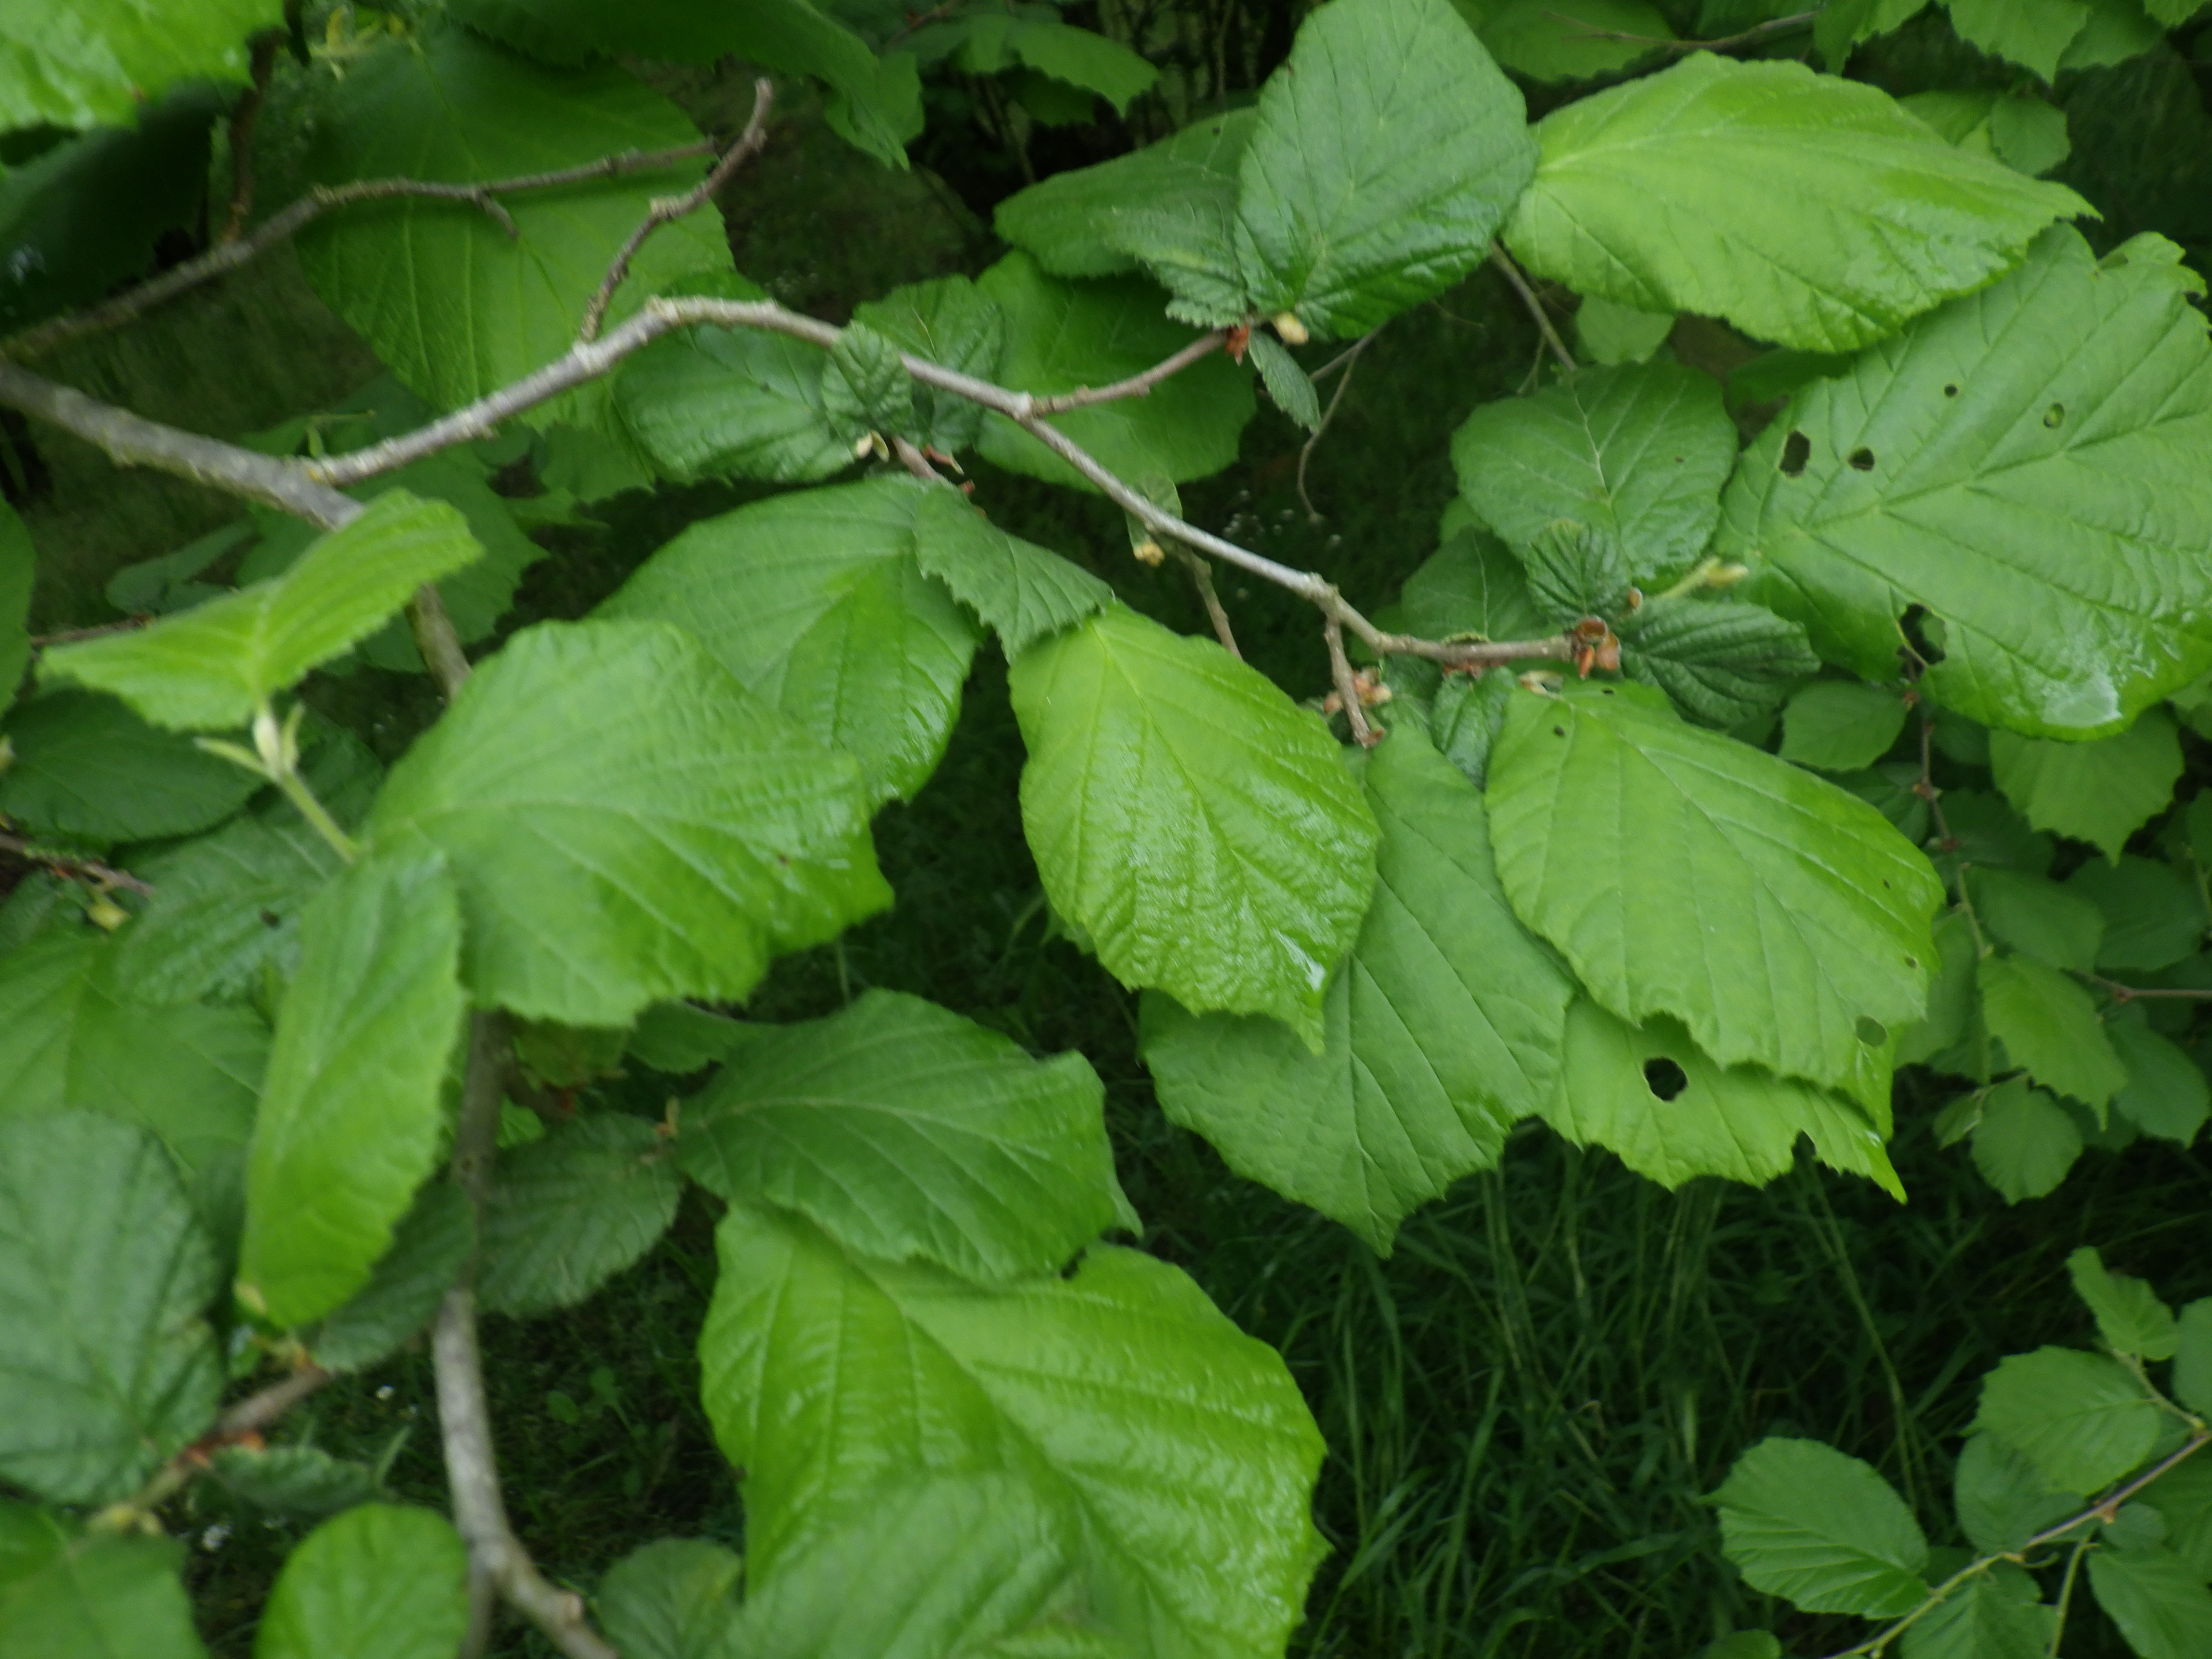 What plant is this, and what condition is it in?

hazel, phytophagous
